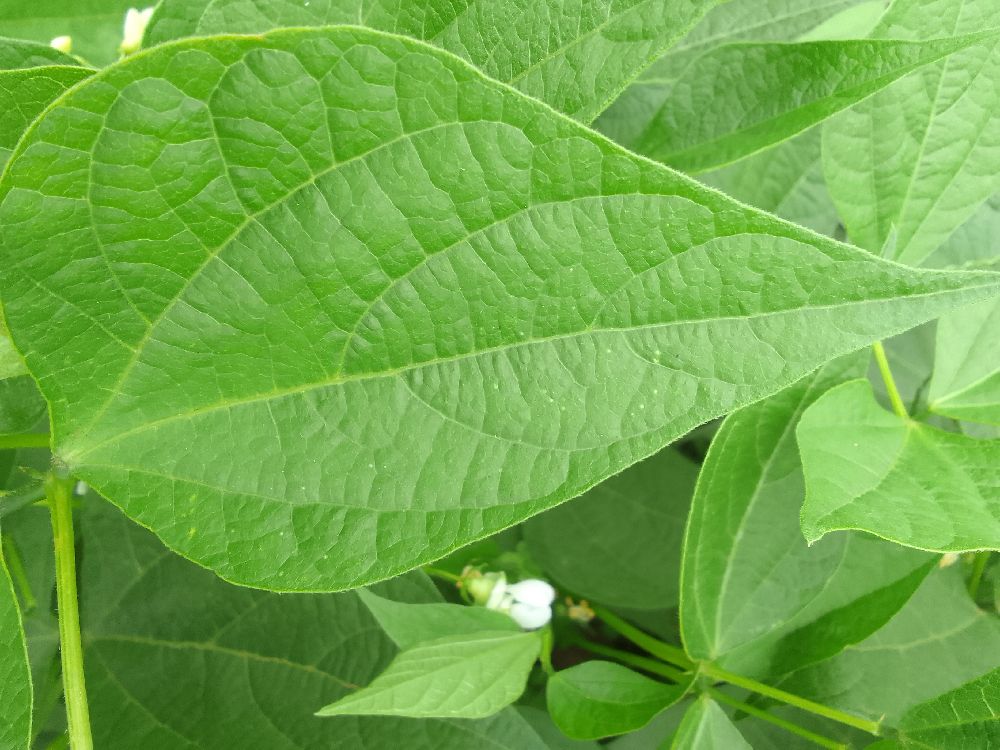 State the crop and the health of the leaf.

common bean, healthy
